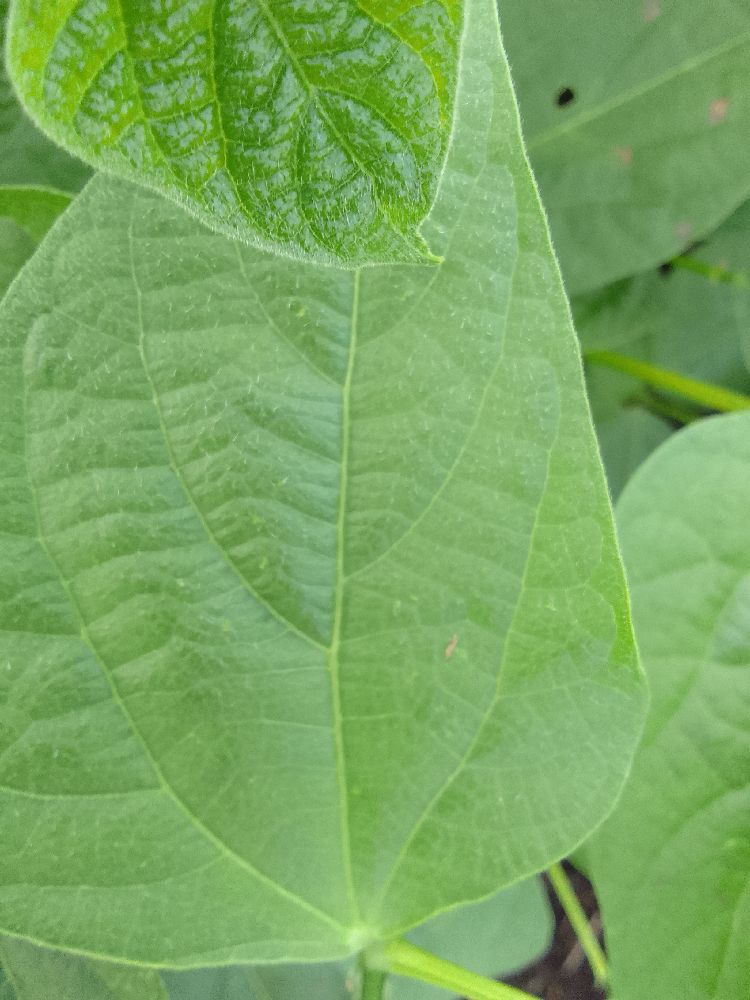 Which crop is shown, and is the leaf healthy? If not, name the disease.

common bean, healthy
